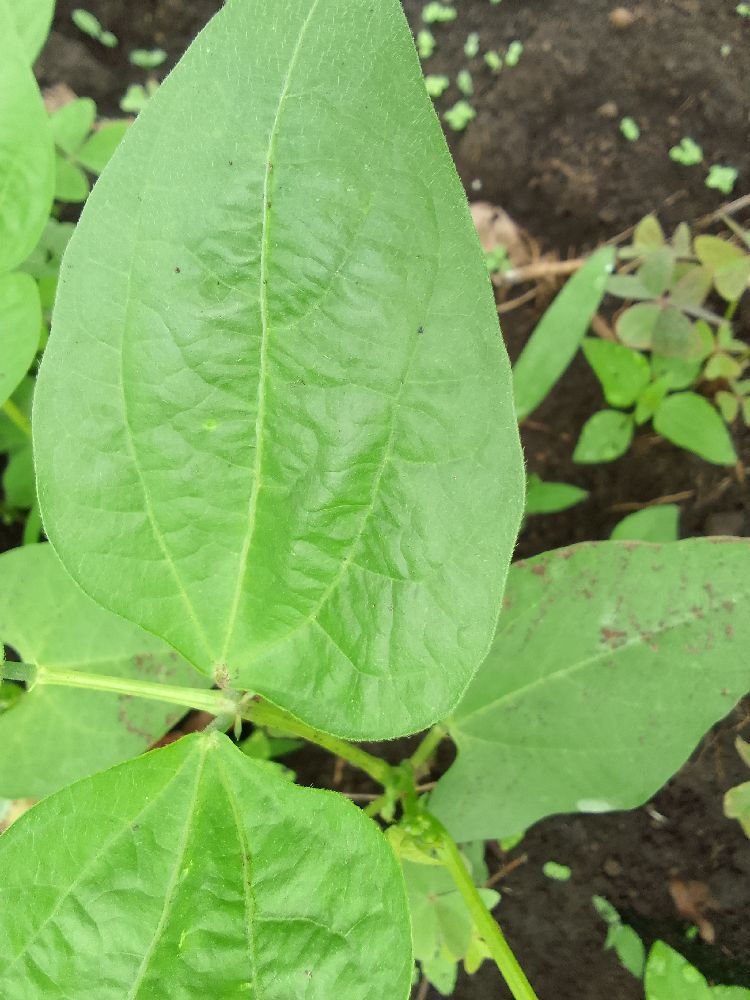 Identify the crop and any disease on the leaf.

common bean, healthy
